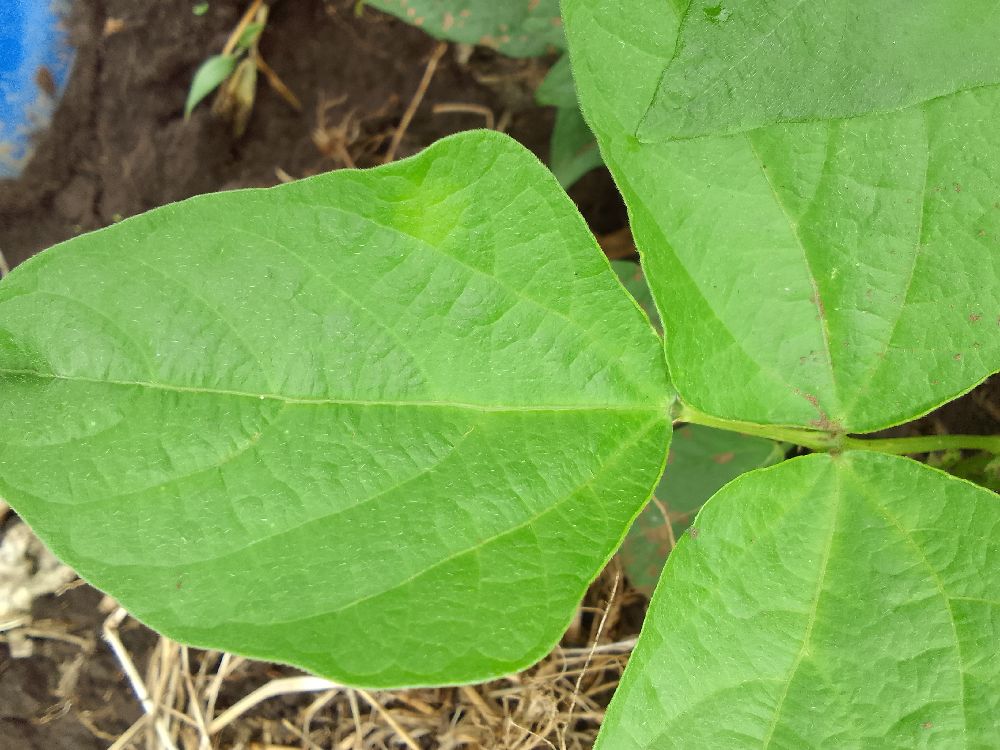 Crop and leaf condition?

common bean, healthy
